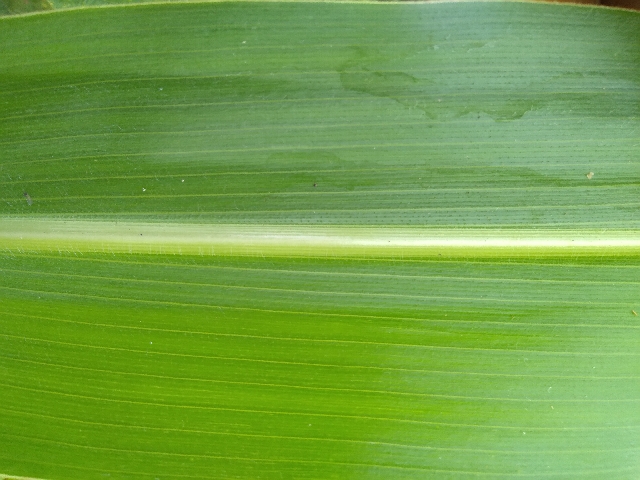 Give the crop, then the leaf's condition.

maize, healthy
